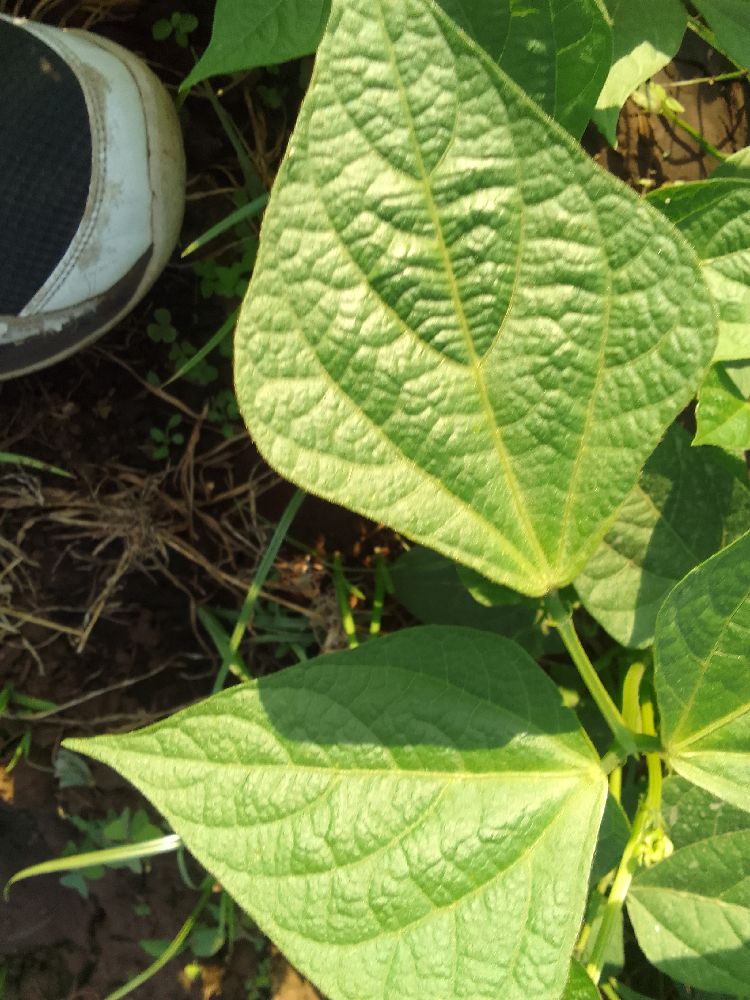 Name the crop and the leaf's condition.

common bean, healthy
